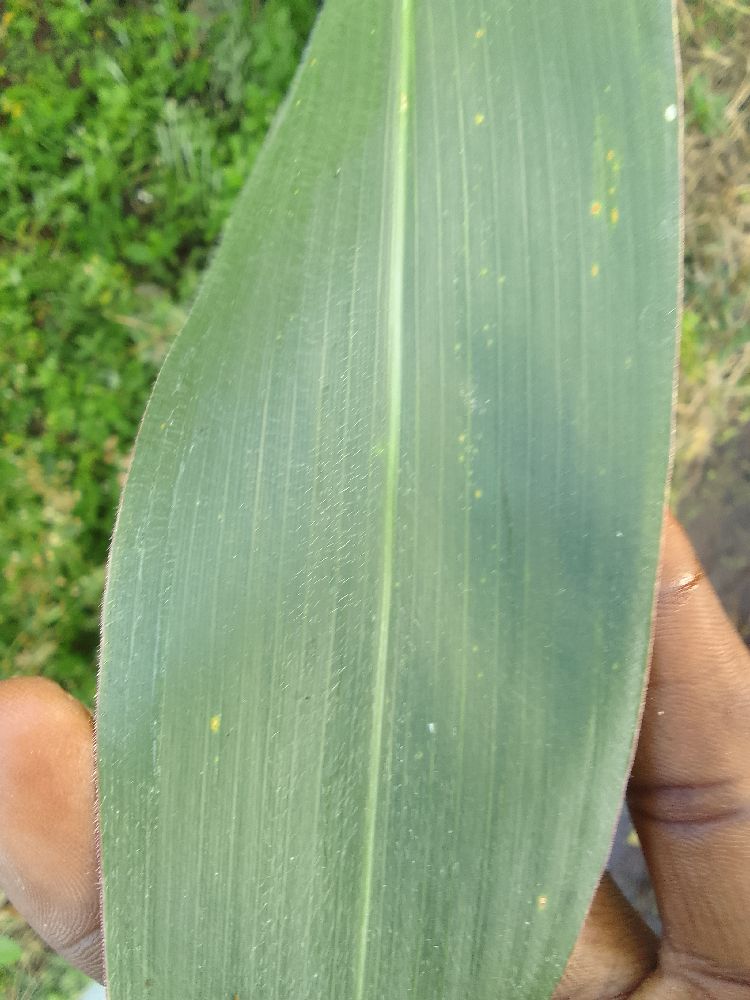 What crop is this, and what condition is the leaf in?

maize, healthy
